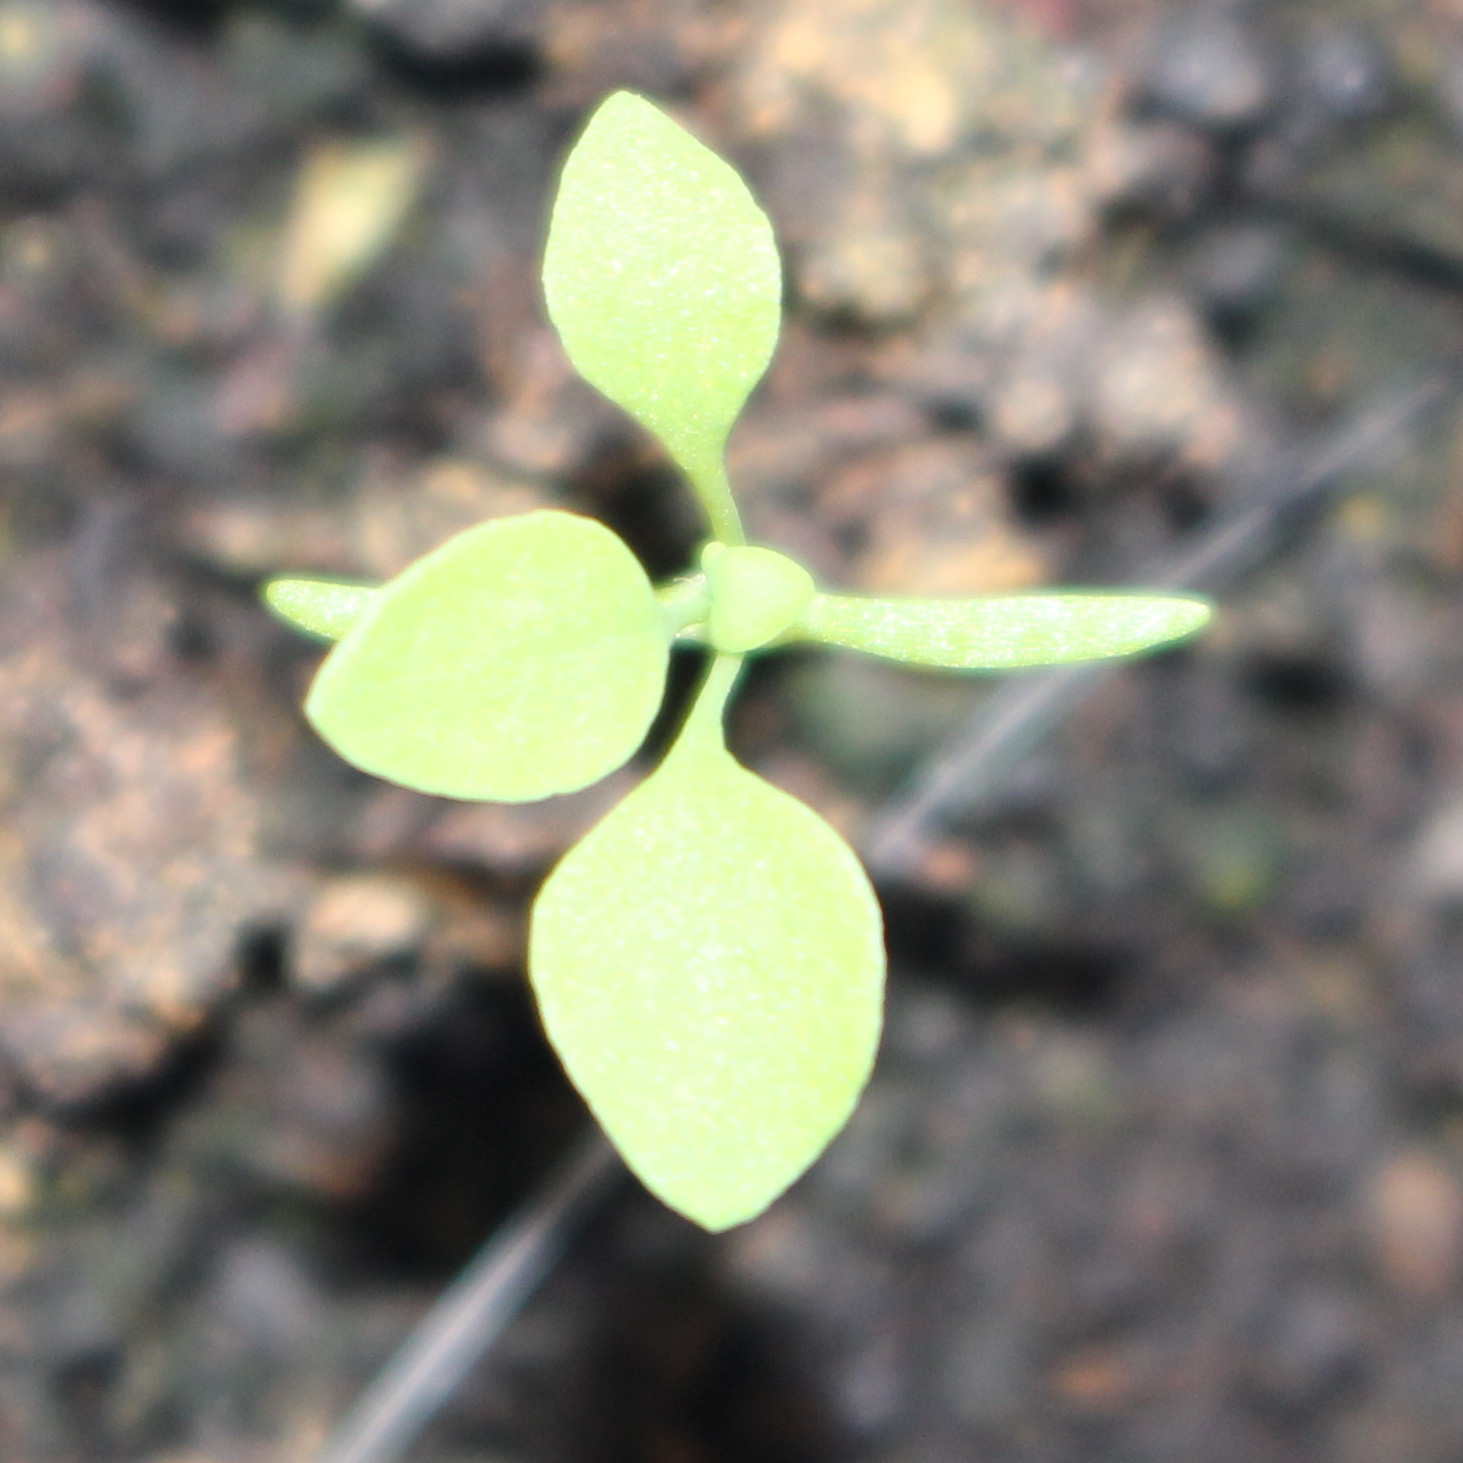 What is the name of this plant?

Papaver rhoeas
